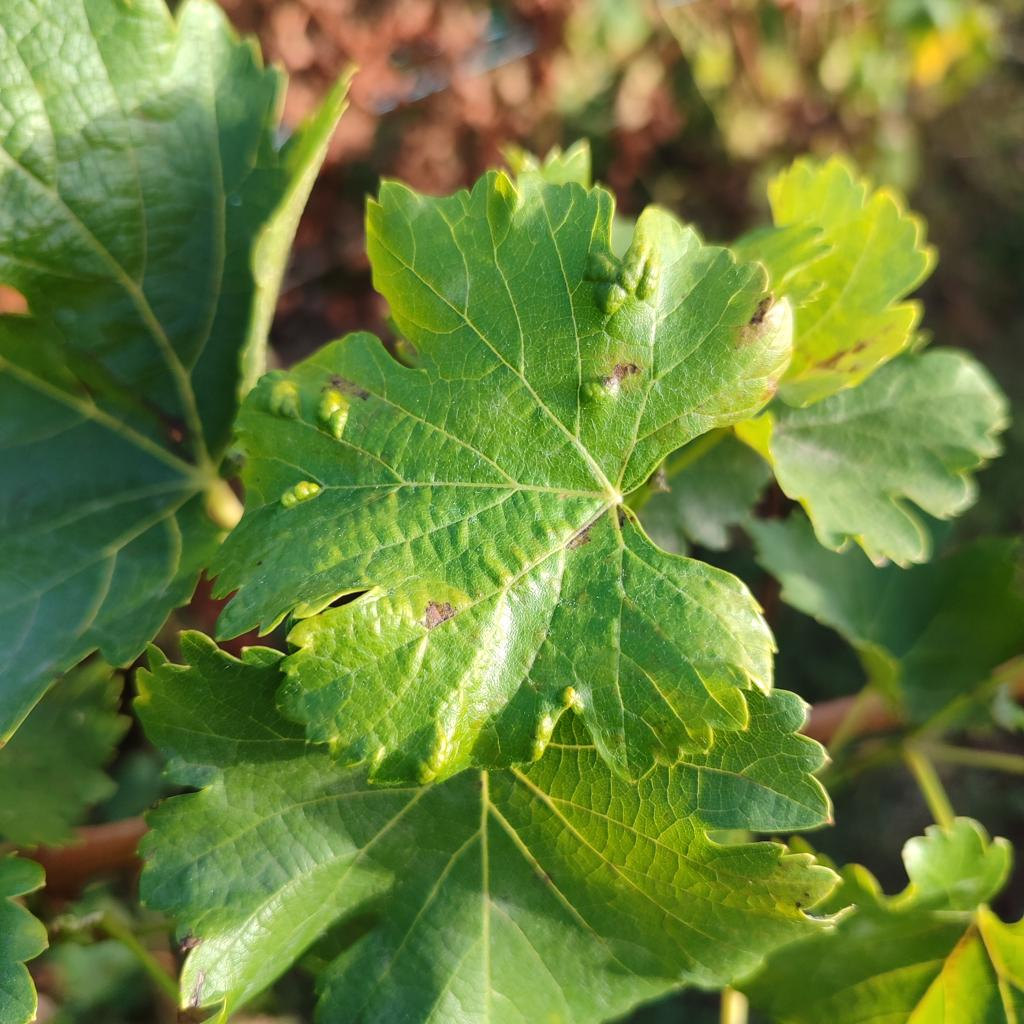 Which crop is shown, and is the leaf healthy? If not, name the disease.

grapevine, erineum mite
